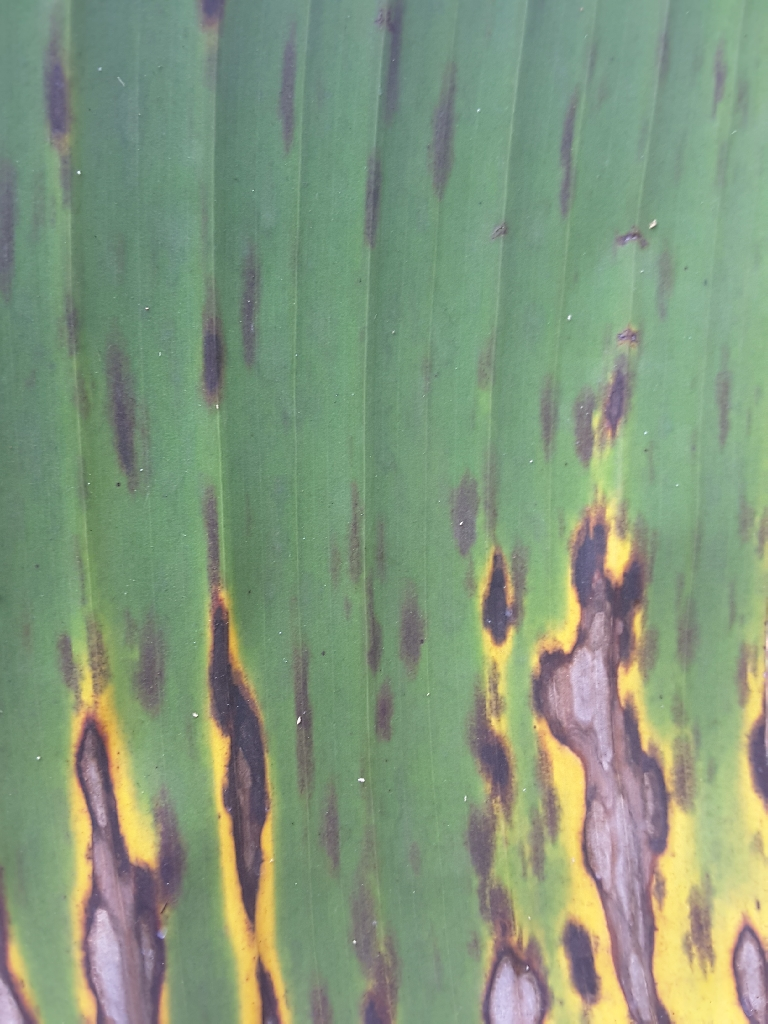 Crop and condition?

banana, black sigatoka
